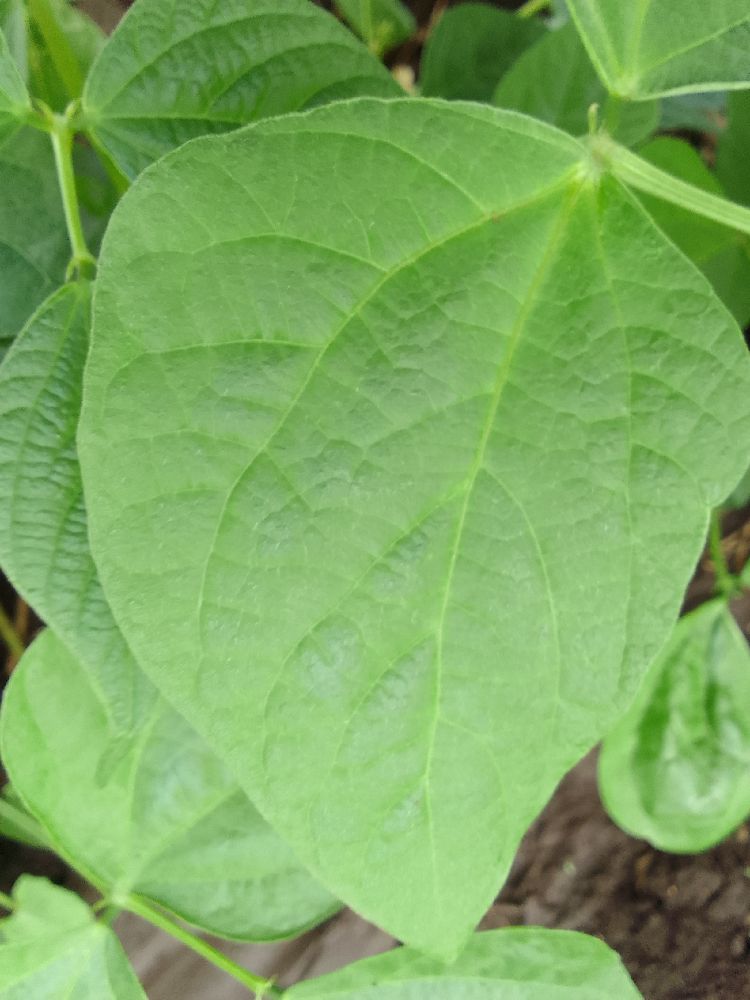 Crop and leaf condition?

common bean, healthy
